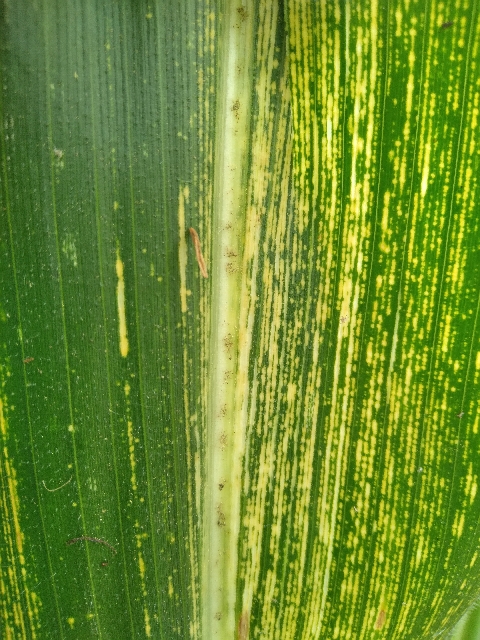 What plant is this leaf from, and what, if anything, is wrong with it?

maize, maize streak virus
